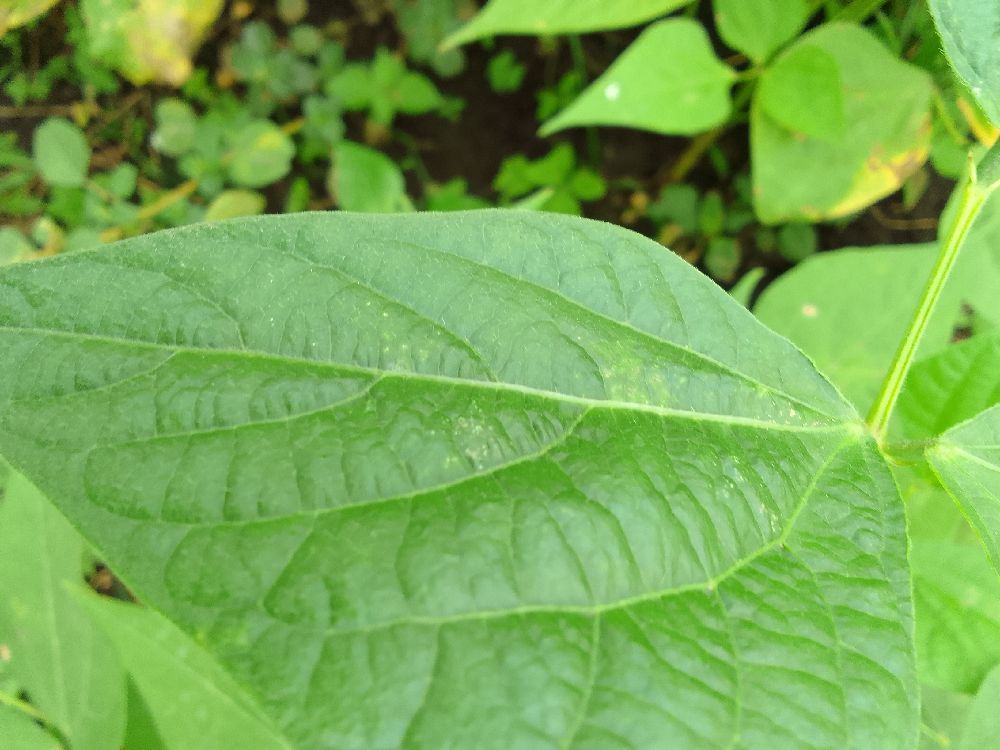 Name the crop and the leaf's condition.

common bean, healthy
